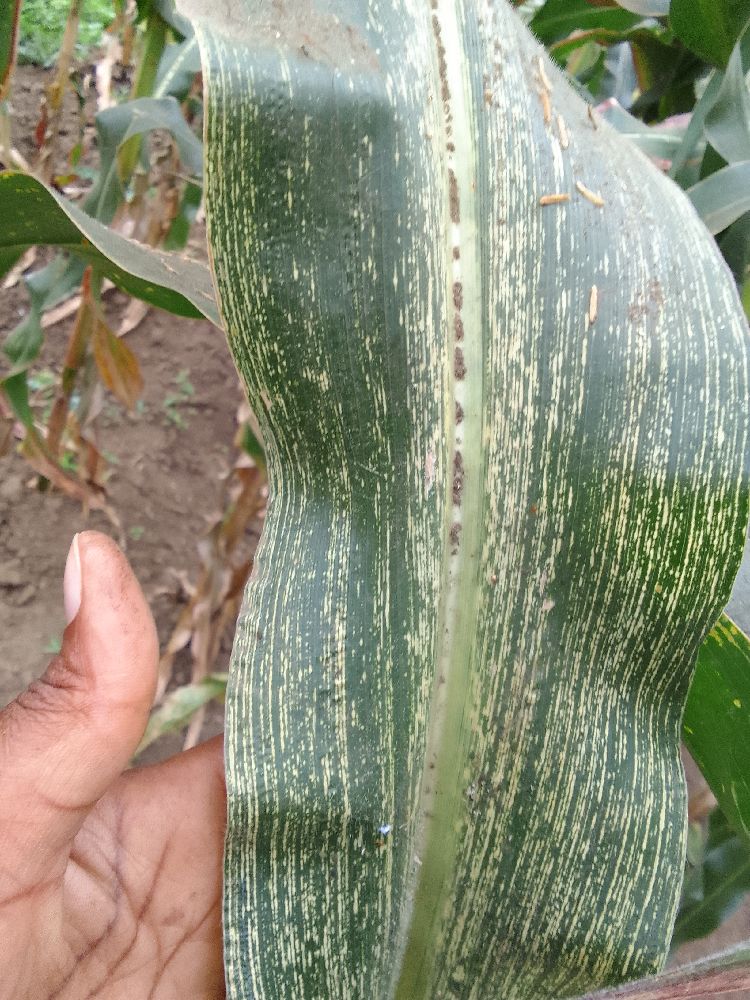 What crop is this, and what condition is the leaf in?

maize, maize streak virus
